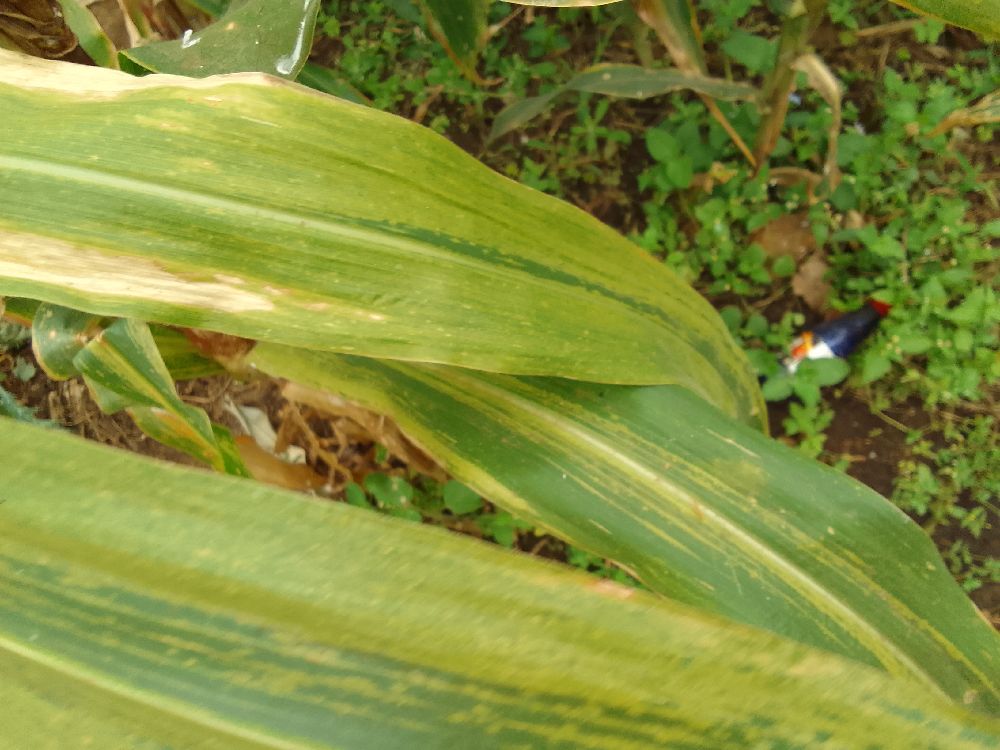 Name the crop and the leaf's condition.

maize, maize lethal necrosis
